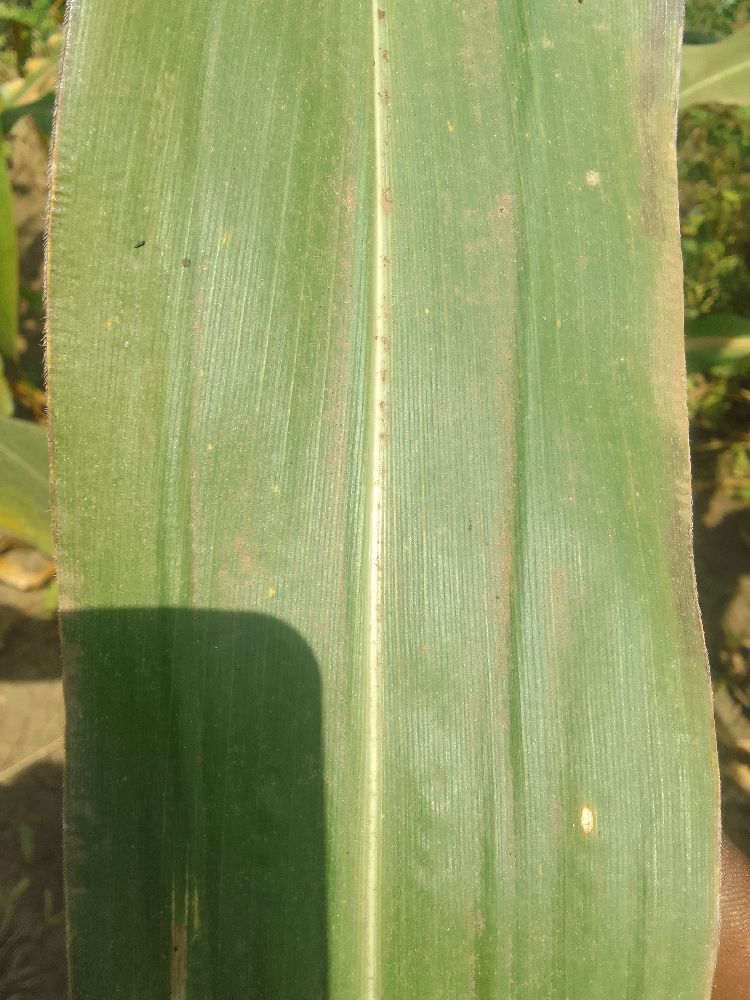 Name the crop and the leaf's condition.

maize, healthy
